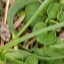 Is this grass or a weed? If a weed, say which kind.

grass
